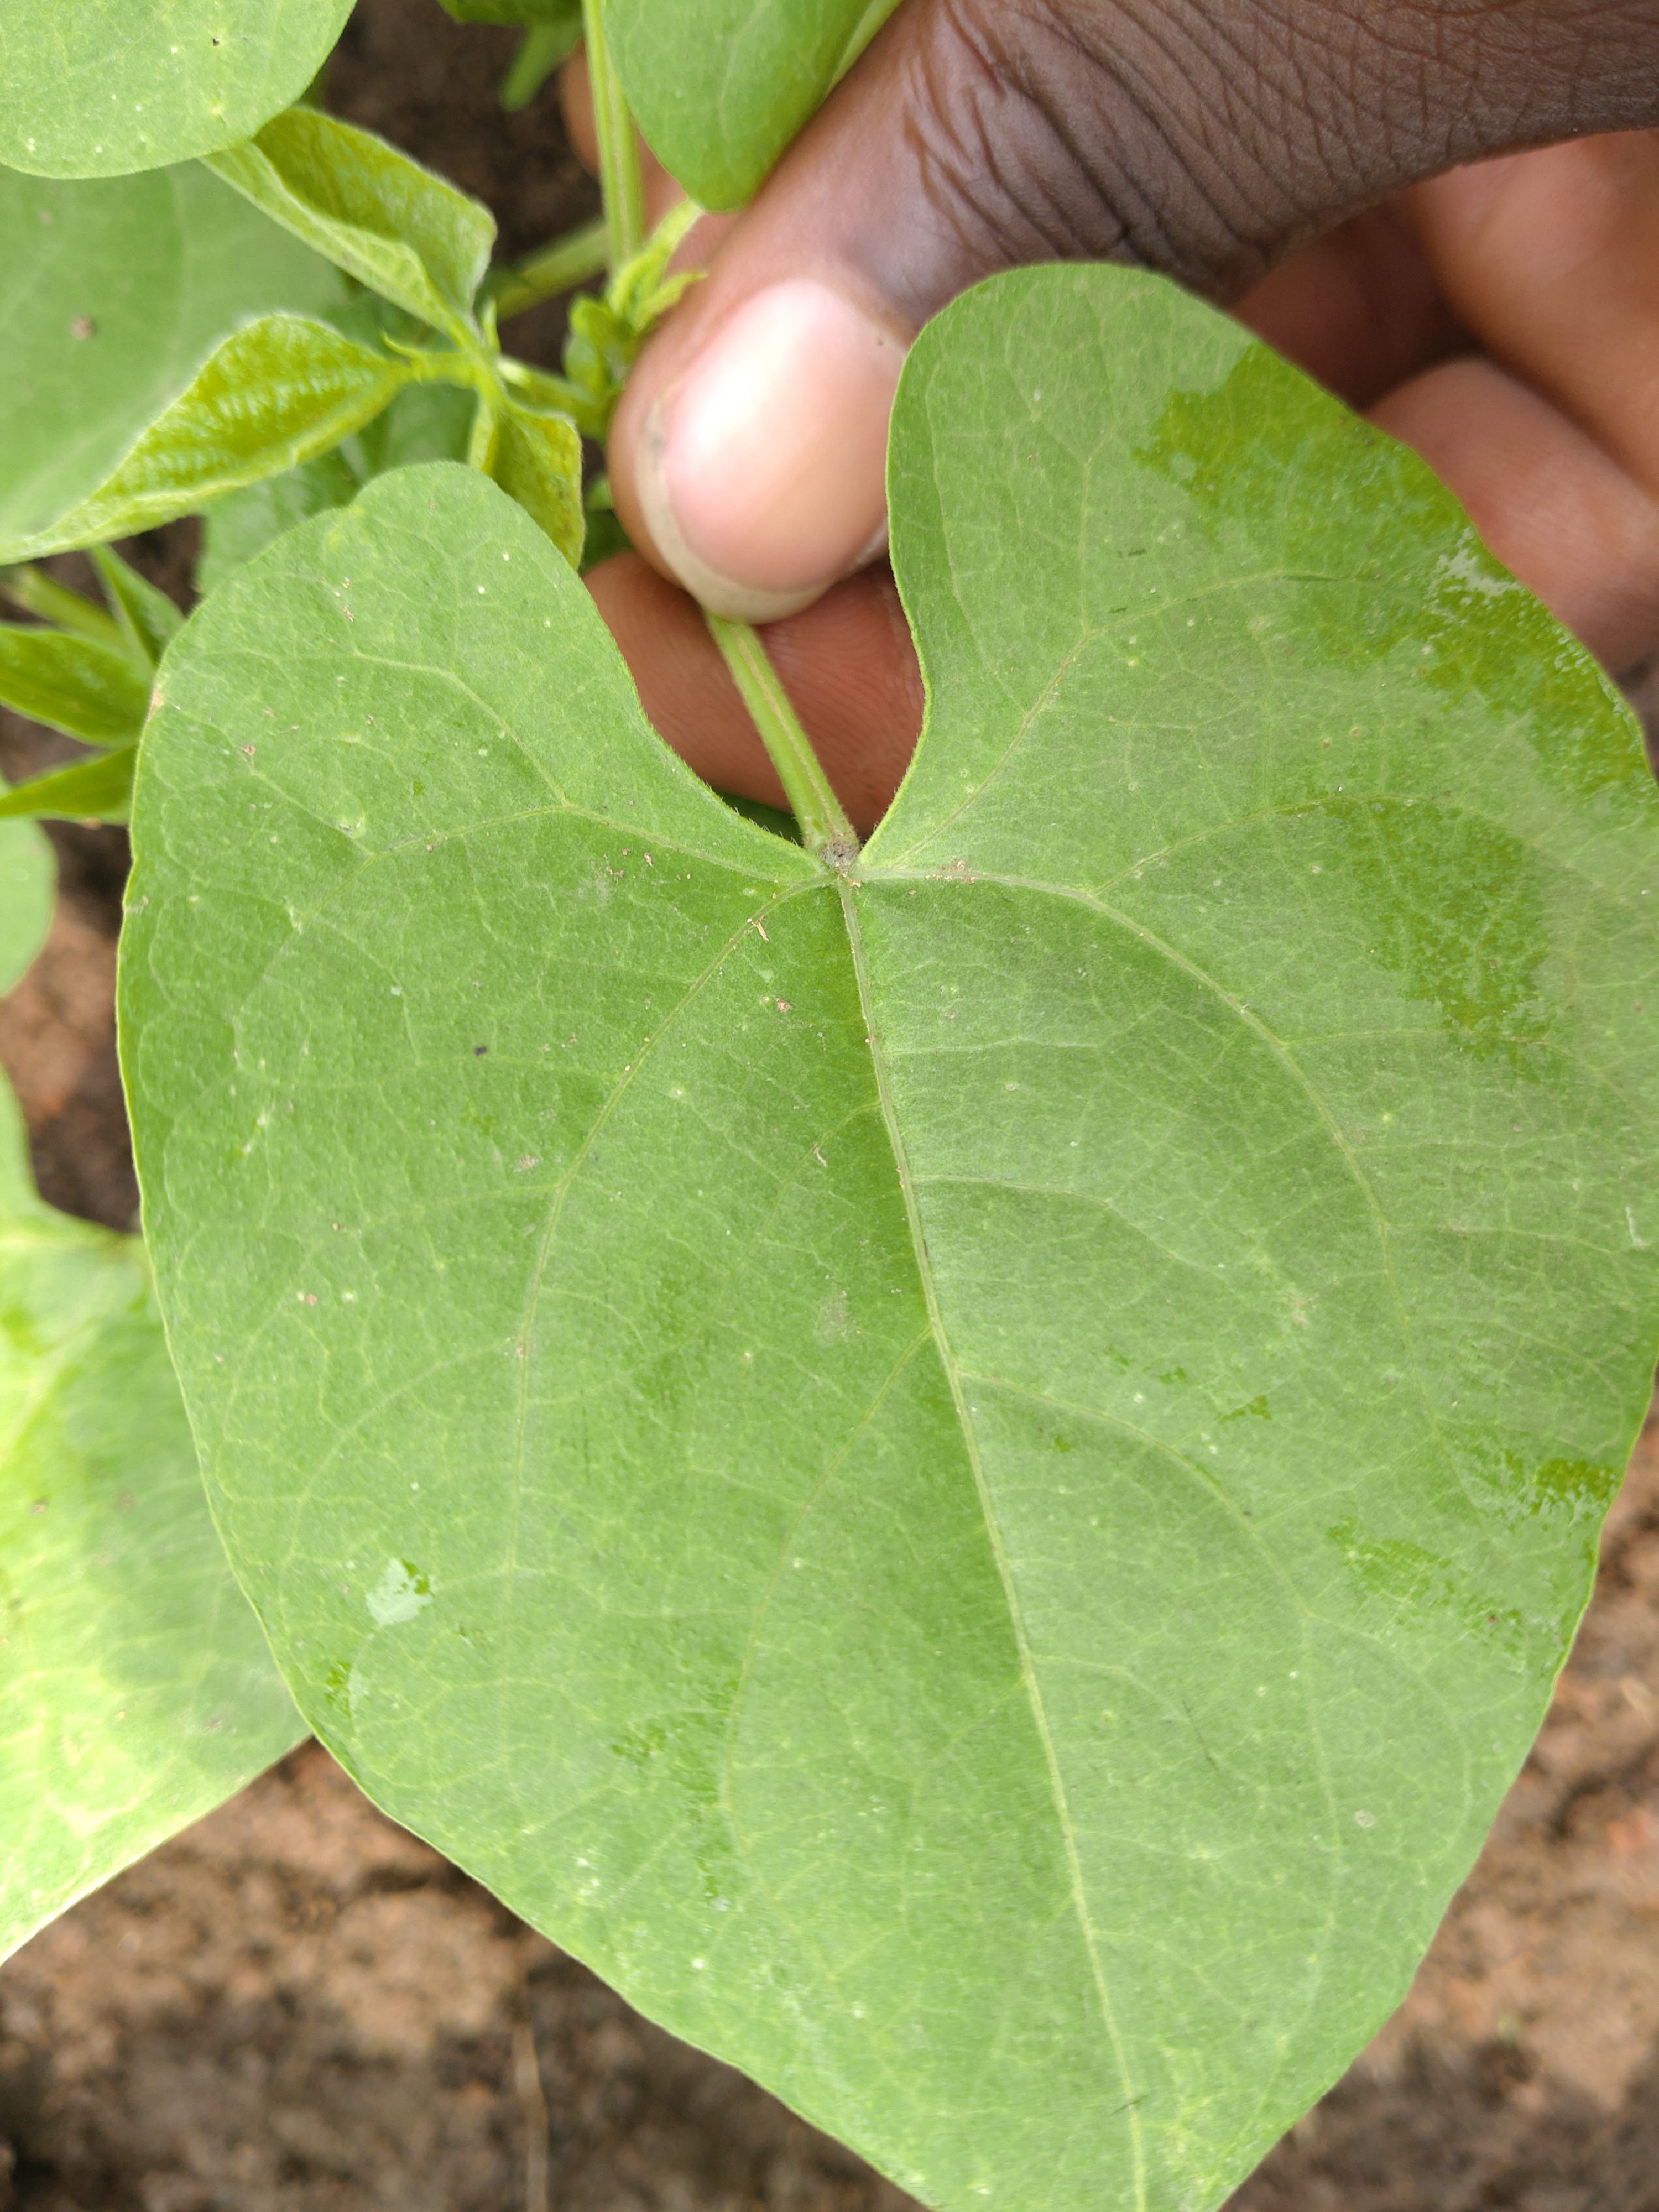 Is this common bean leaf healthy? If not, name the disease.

healthy
